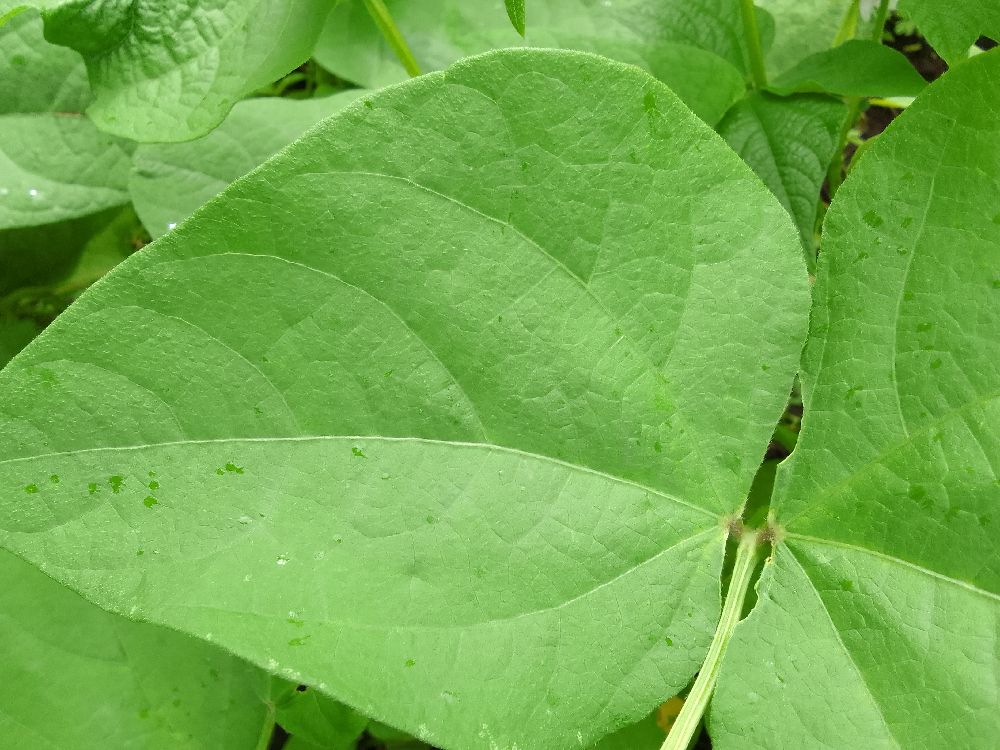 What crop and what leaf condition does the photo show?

common bean, healthy
